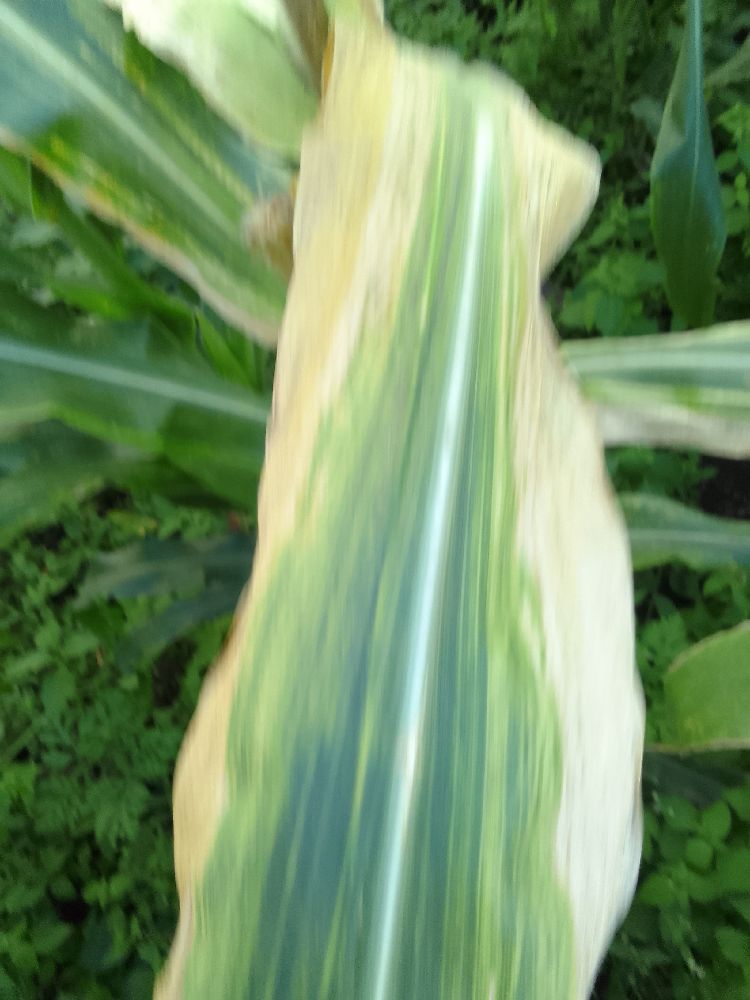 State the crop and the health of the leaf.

maize, maize lethal necrosis
